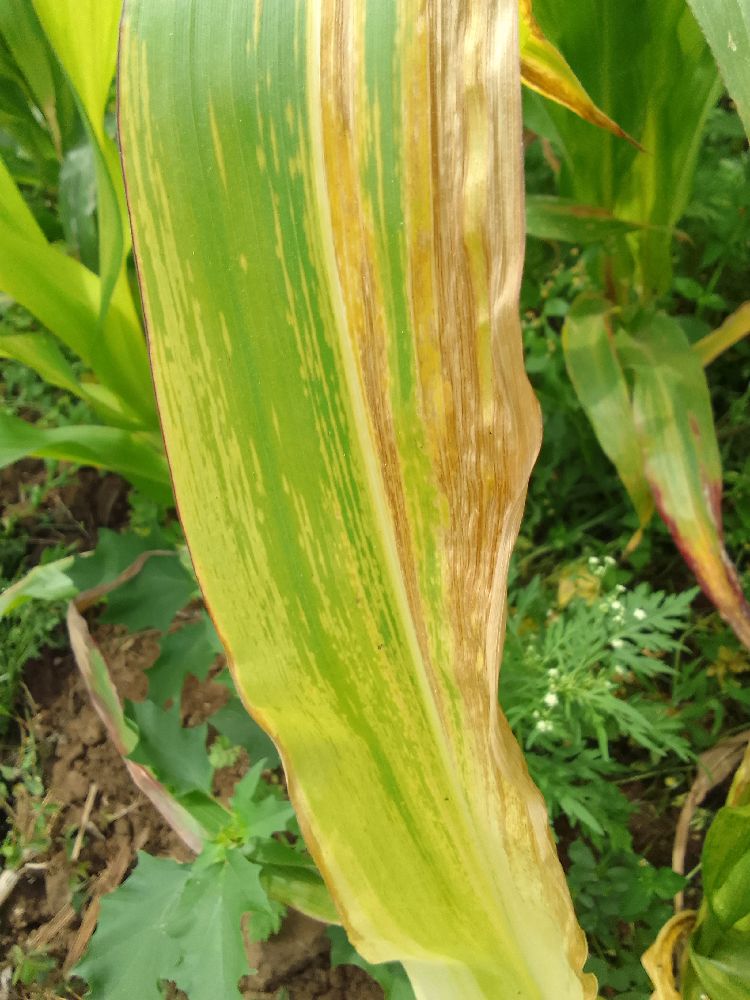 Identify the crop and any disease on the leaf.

maize, maize lethal necrosis
